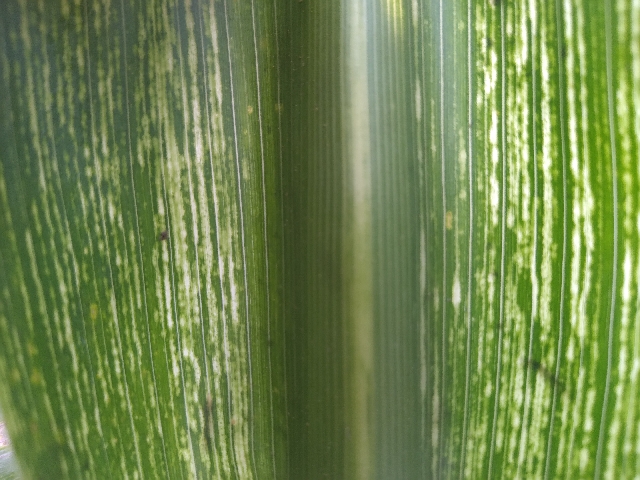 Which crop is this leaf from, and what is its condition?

maize, maize streak virus
